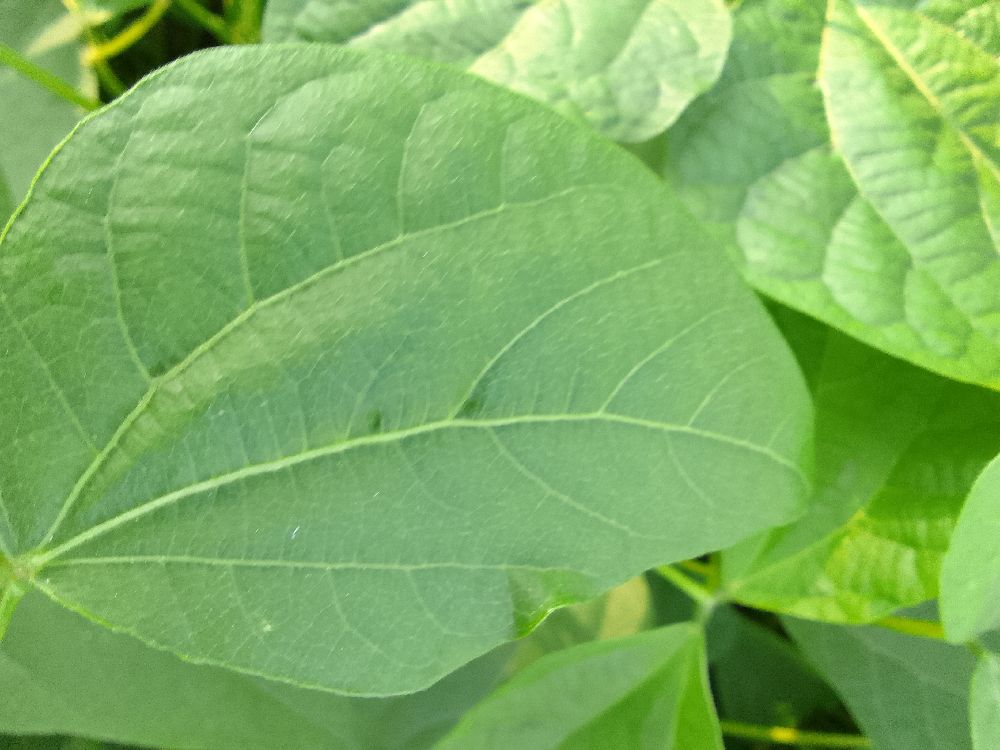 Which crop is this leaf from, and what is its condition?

common bean, healthy
